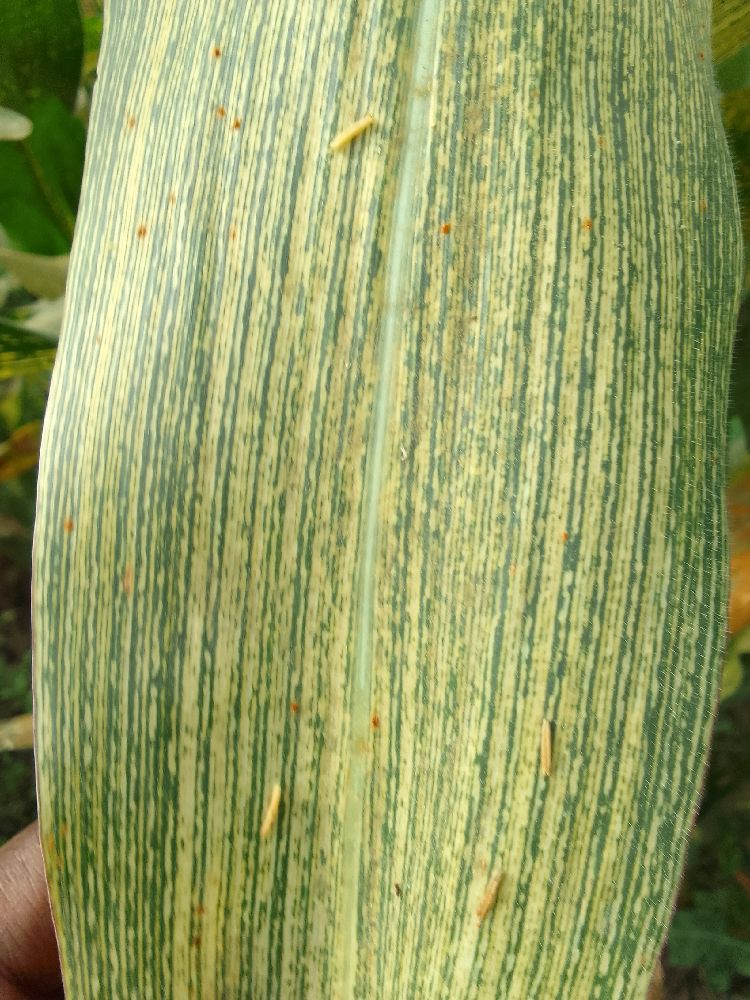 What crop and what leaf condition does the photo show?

maize, maize streak virus
